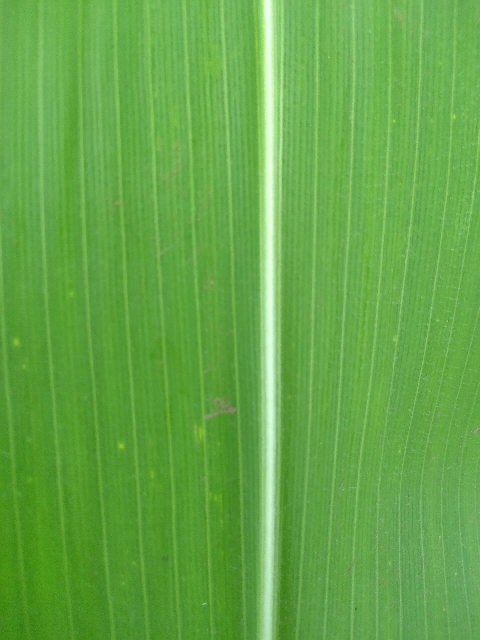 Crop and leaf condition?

maize, healthy
